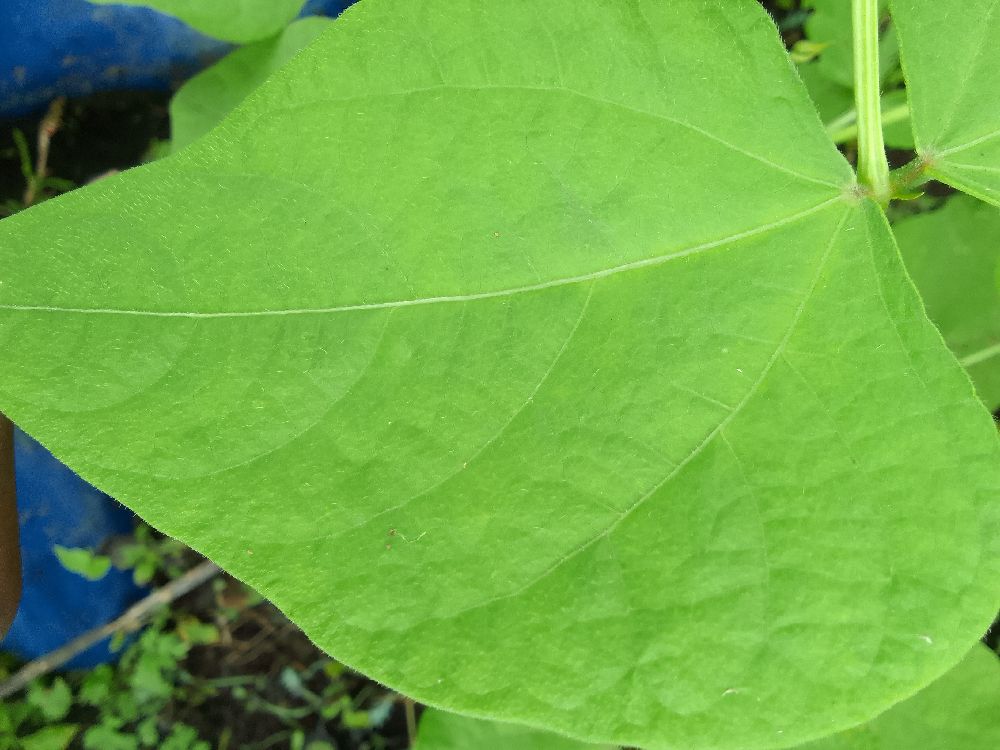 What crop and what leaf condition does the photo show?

common bean, healthy
